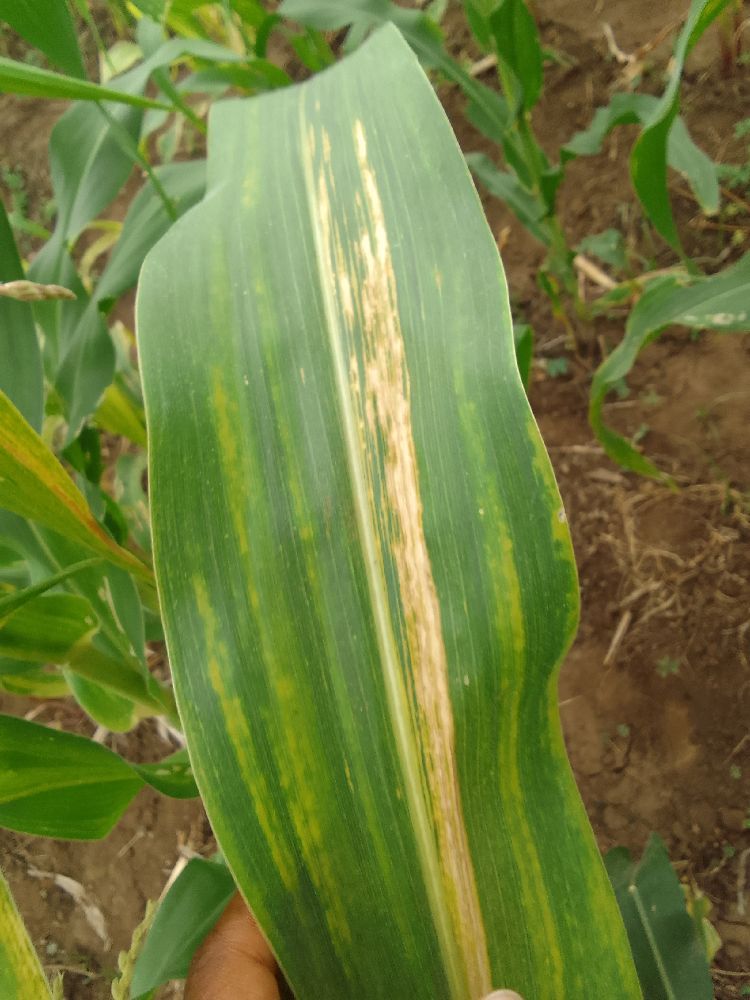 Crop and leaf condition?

maize, maize lethal necrosis
